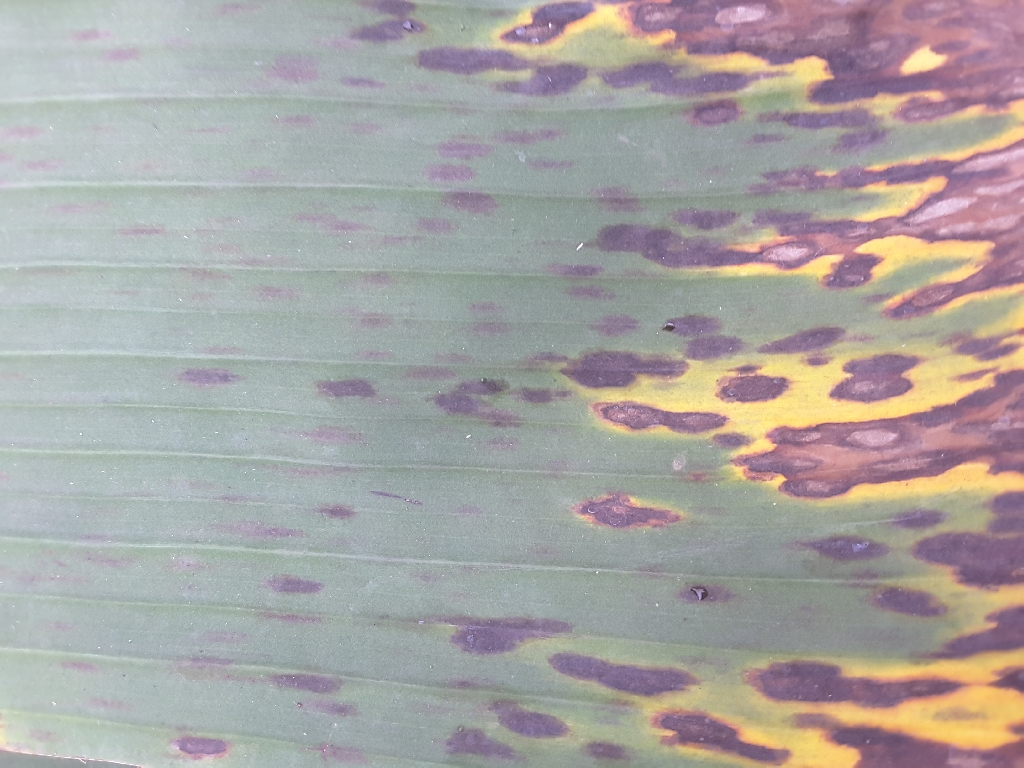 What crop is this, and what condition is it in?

banana, black sigatoka
